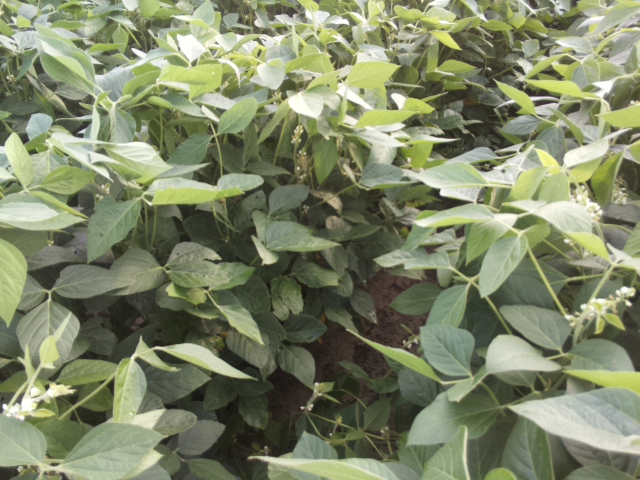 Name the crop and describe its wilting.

soybean, leaves with no wilting
